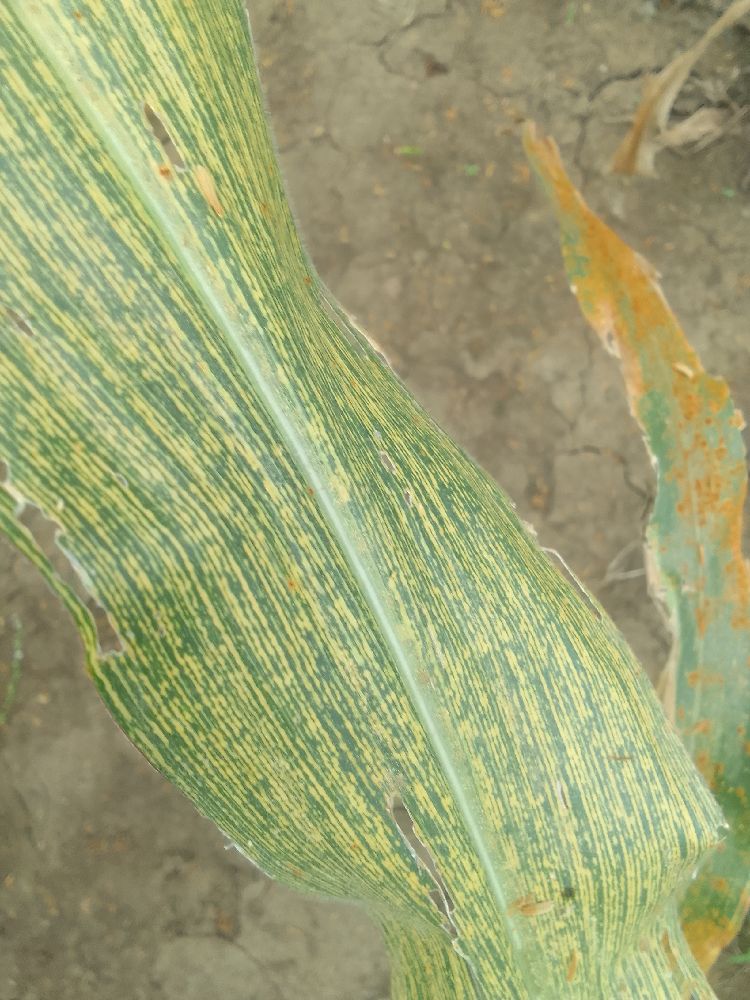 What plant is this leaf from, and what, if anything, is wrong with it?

maize, maize streak virus
